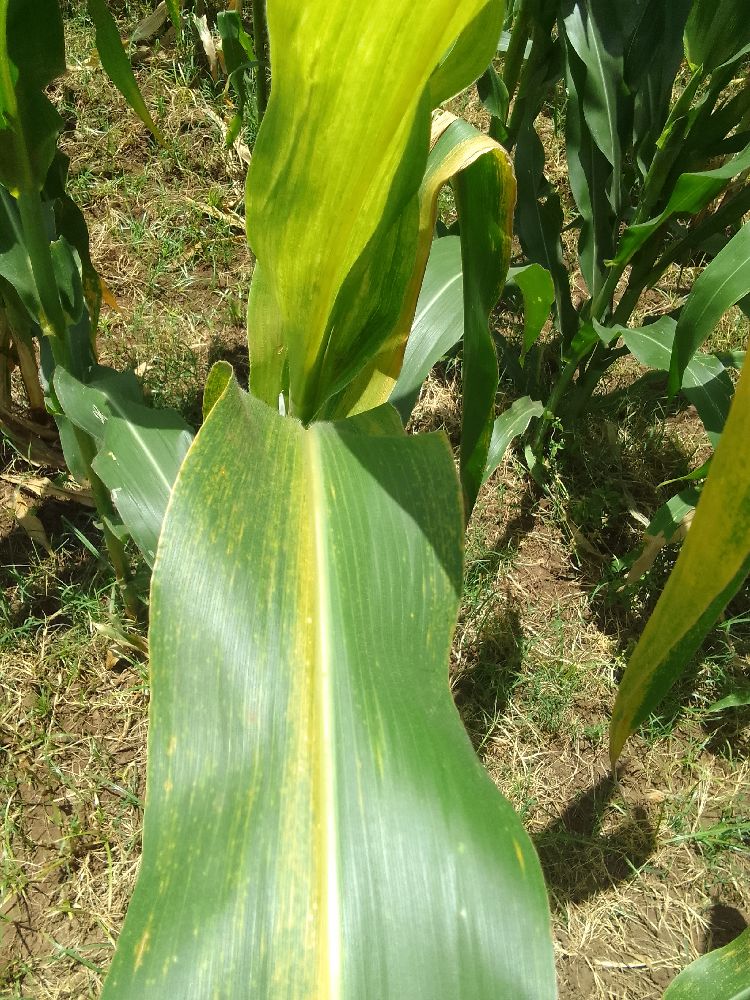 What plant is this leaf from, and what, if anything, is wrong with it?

maize, maize lethal necrosis
